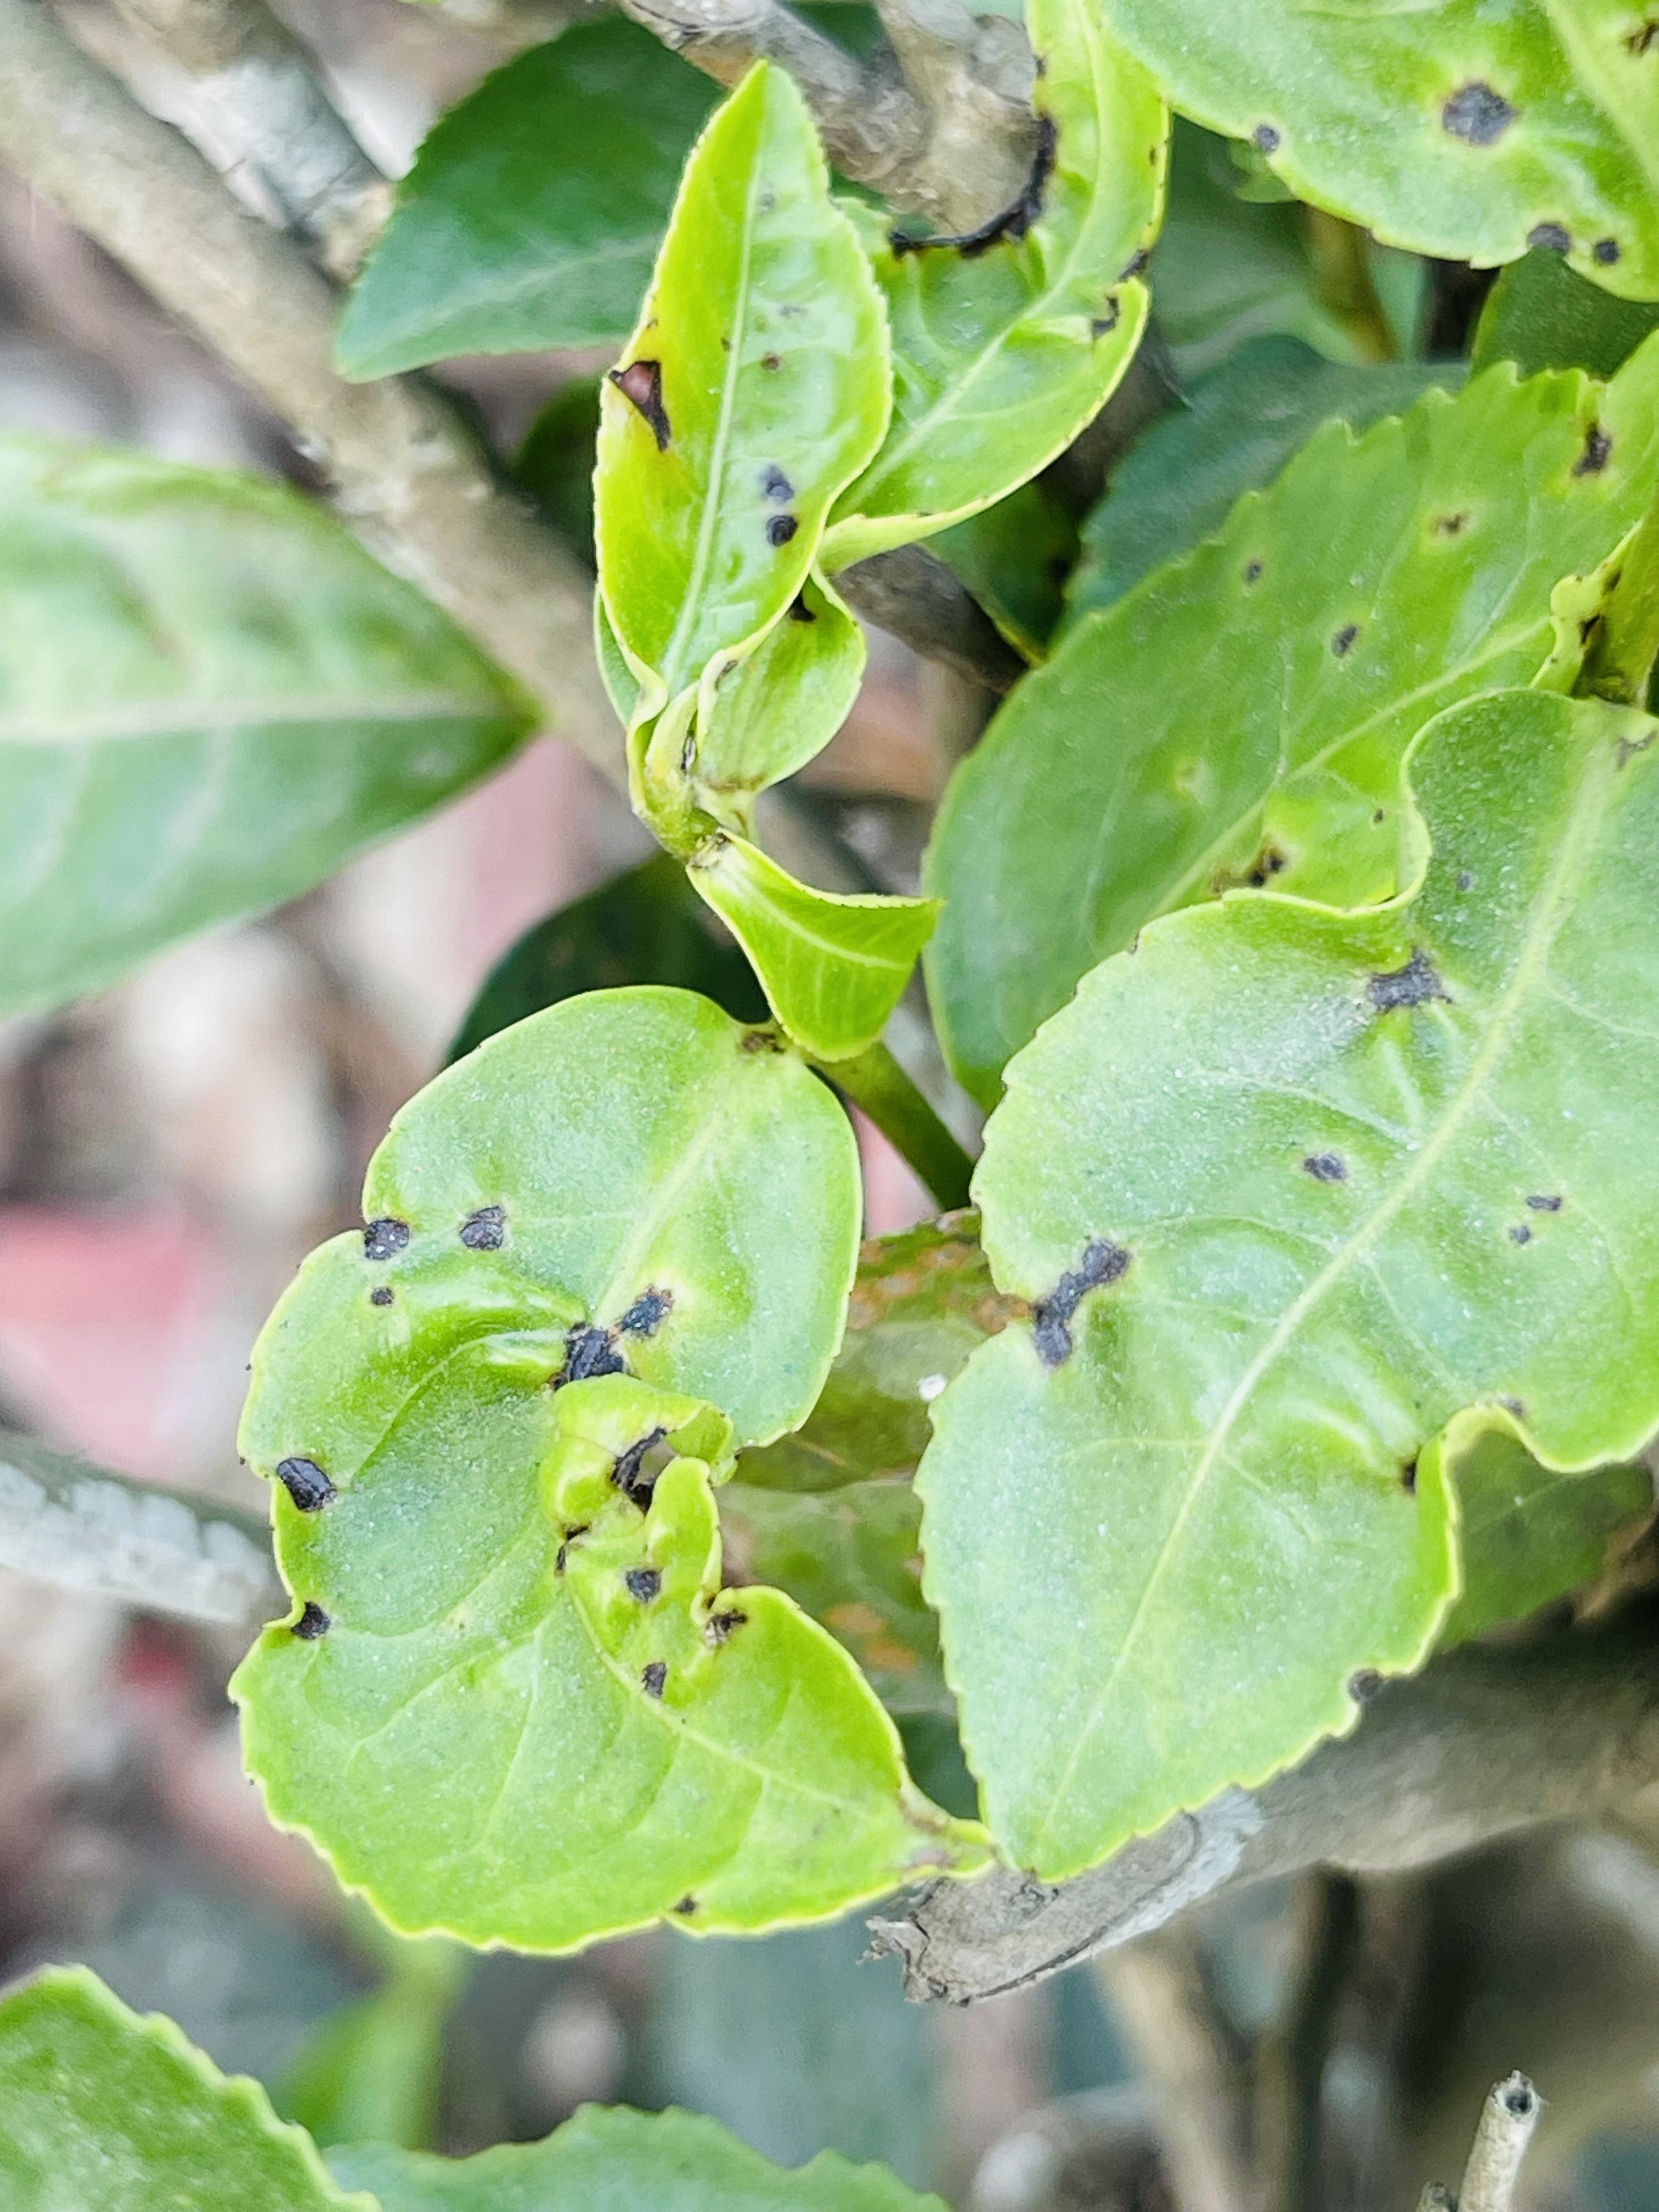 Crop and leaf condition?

tea, helopeltis
